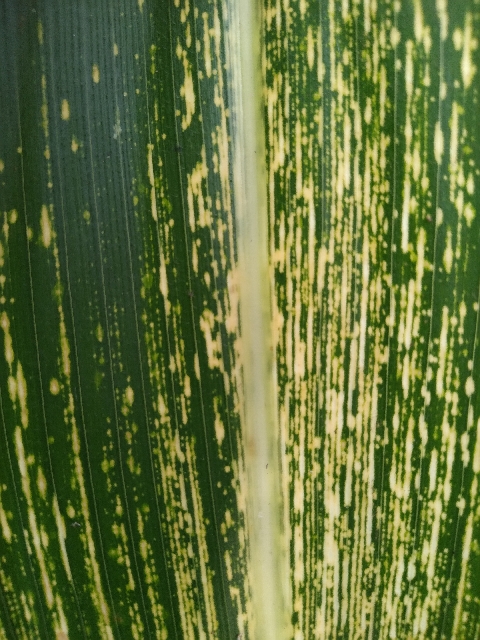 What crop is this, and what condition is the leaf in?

maize, maize streak virus
